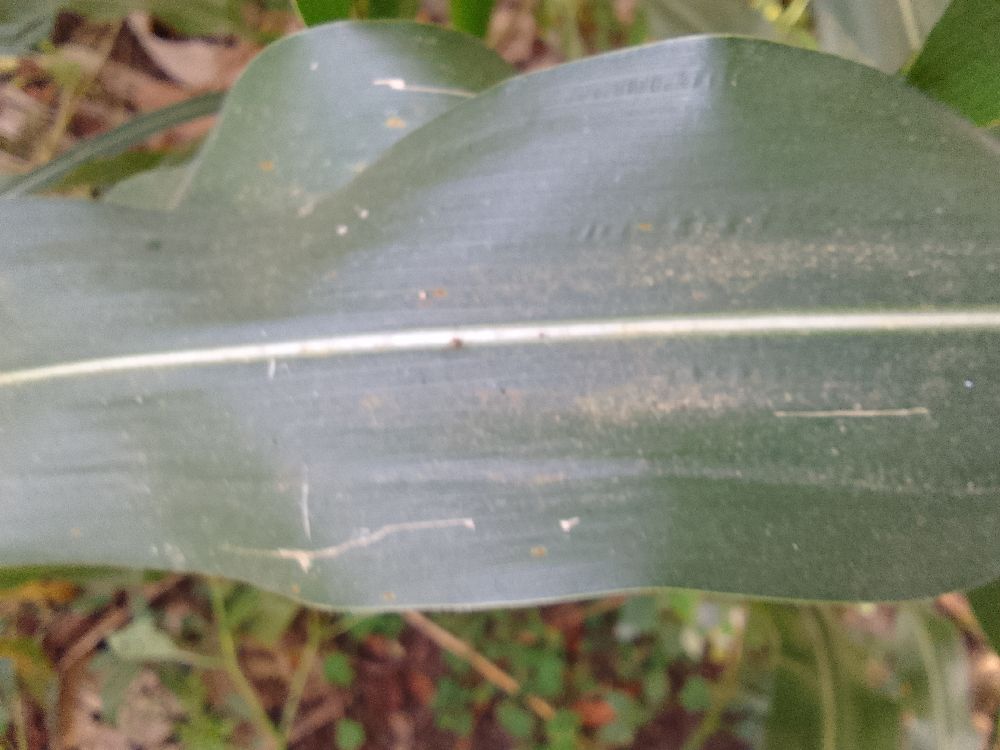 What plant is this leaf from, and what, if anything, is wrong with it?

maize, healthy
